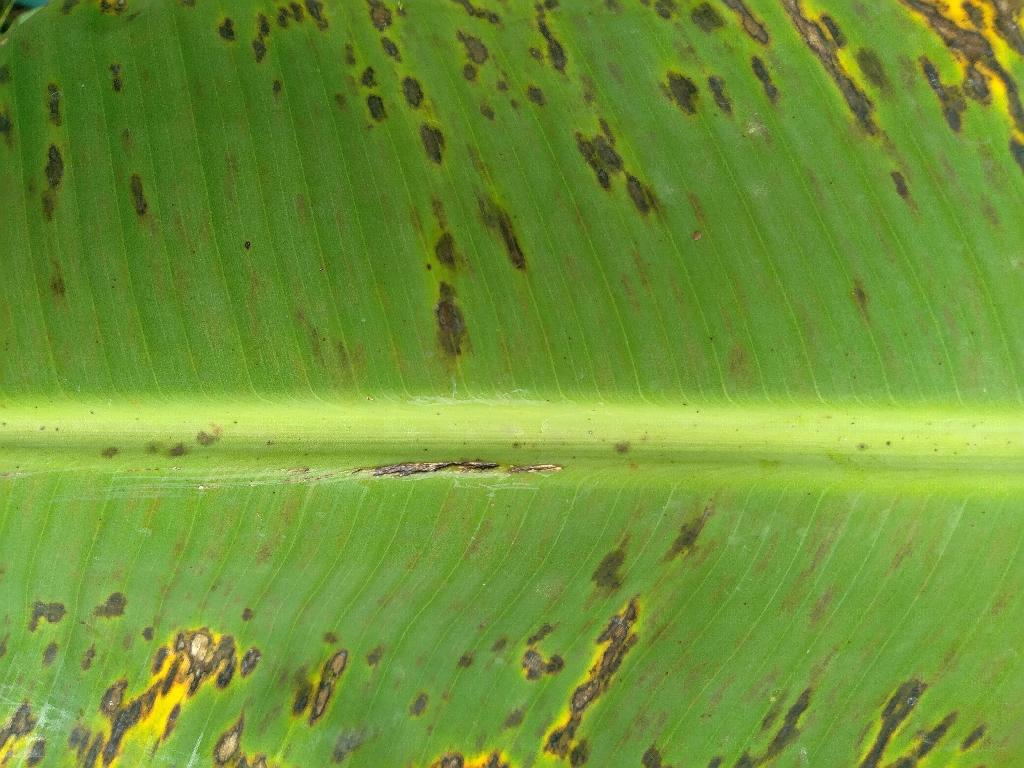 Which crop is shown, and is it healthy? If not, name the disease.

banana, black sigatoka
